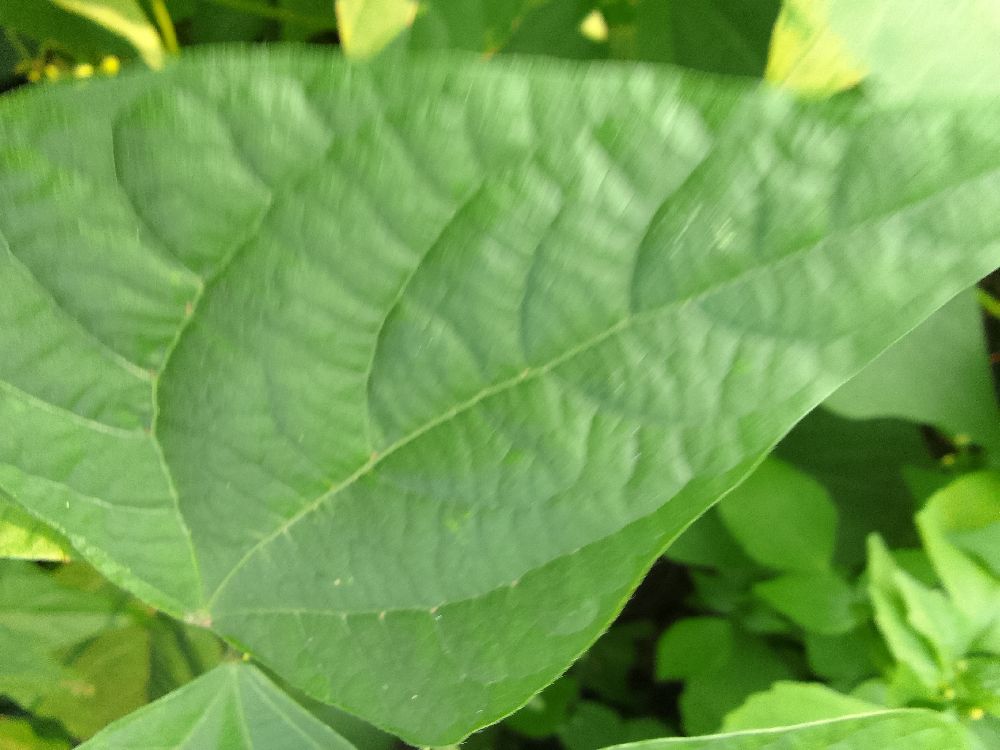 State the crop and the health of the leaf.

common bean, healthy
